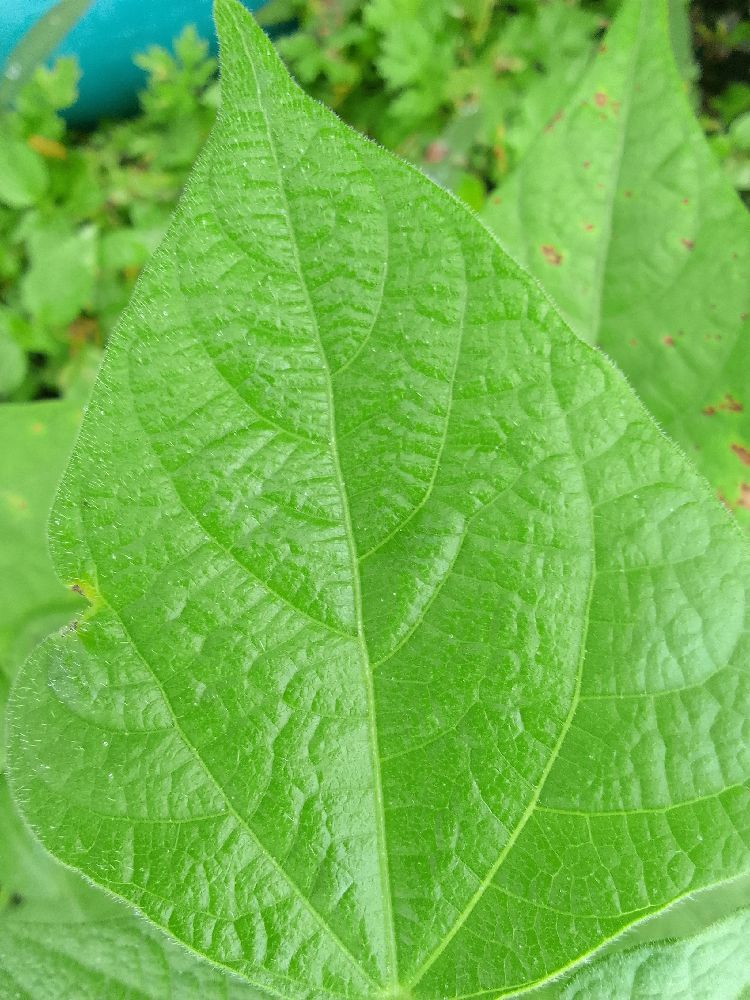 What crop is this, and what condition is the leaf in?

common bean, healthy
